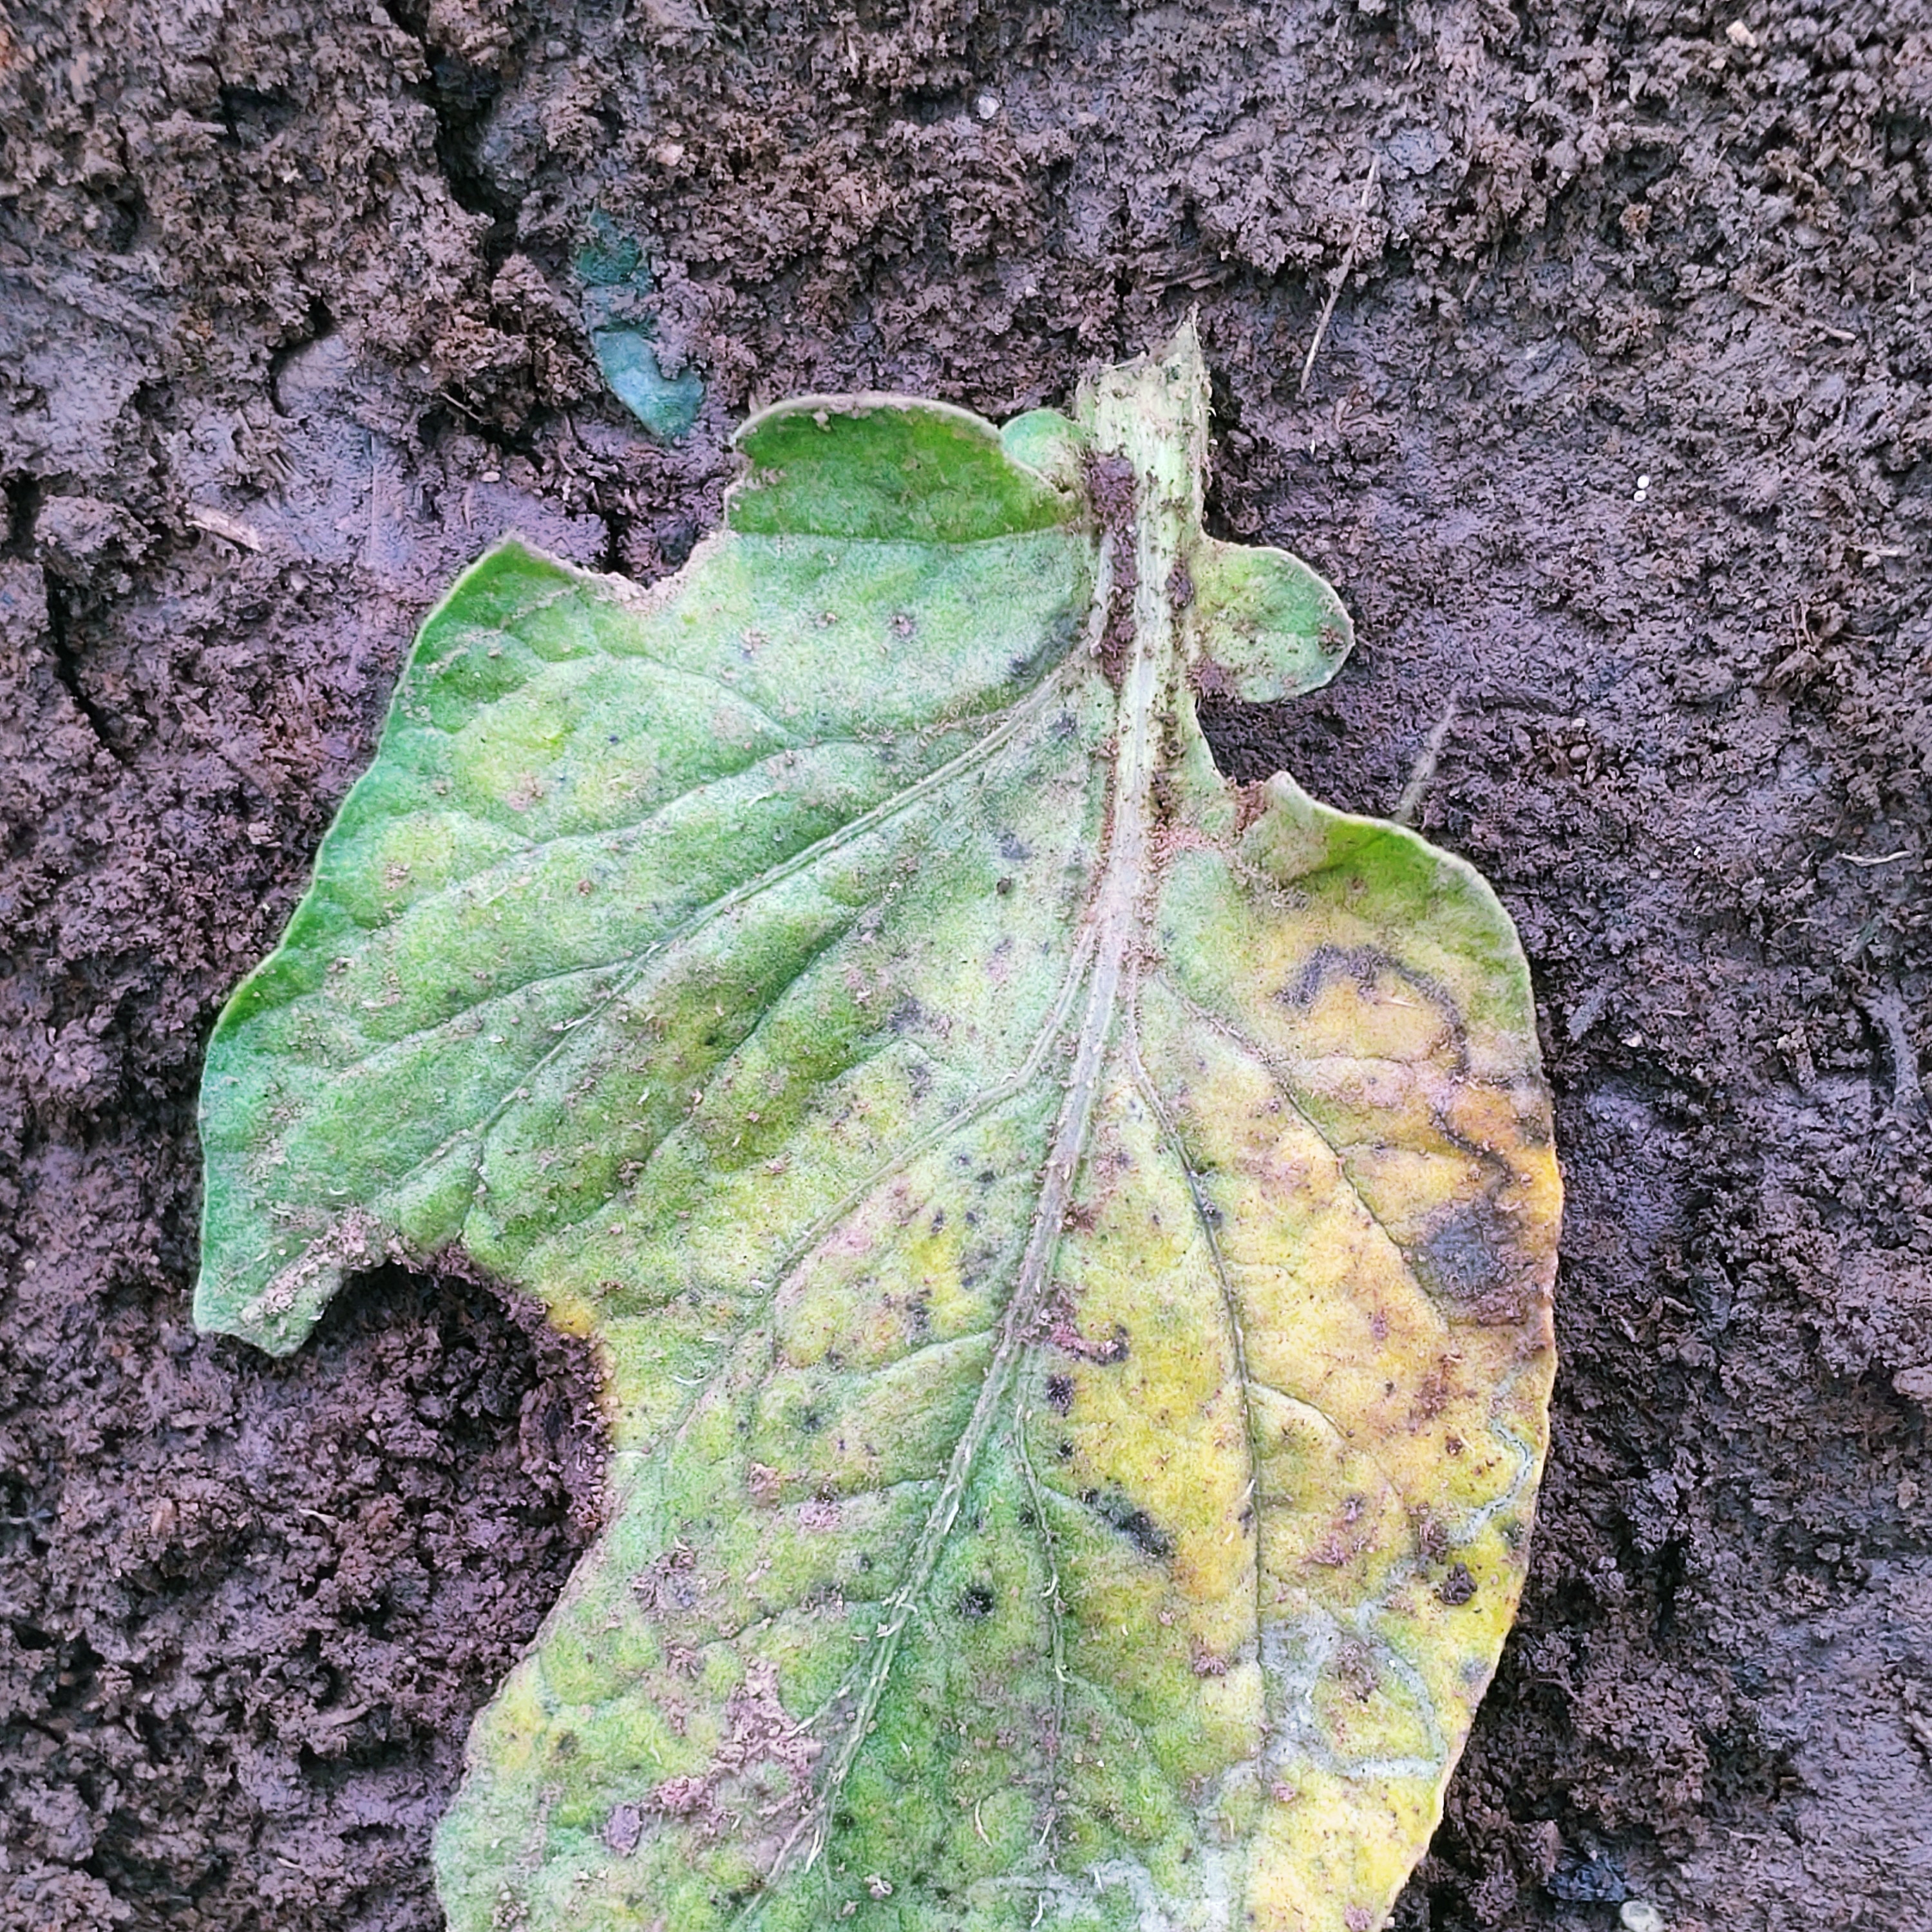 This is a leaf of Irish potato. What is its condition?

late blight
